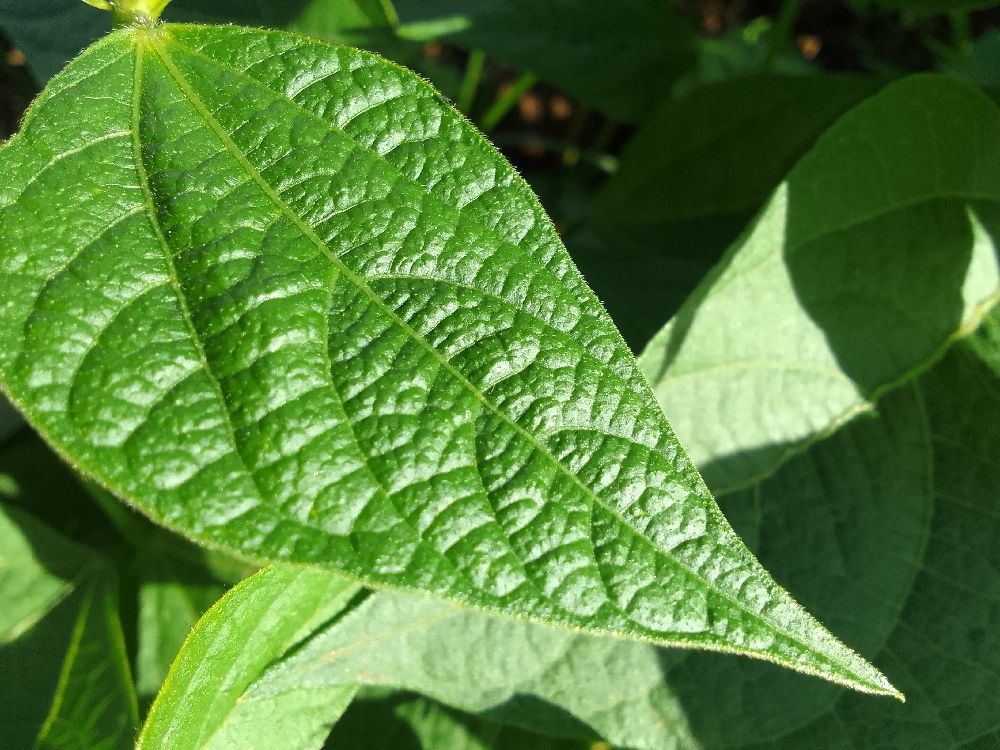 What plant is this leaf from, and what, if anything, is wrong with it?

common bean, healthy
